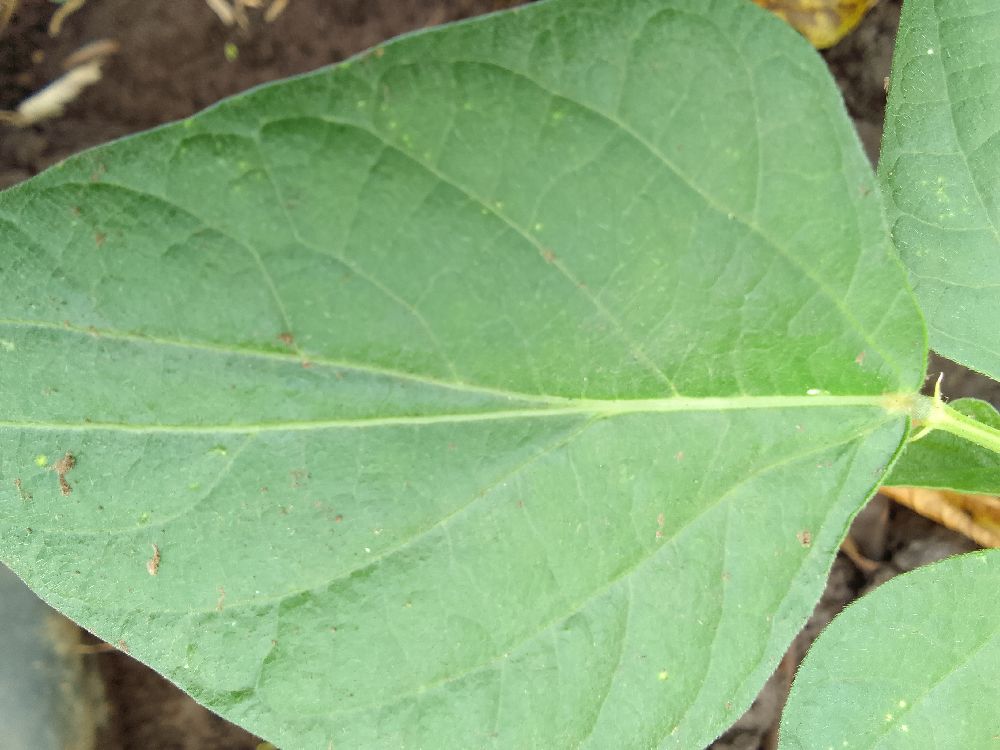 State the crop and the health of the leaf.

common bean, healthy
